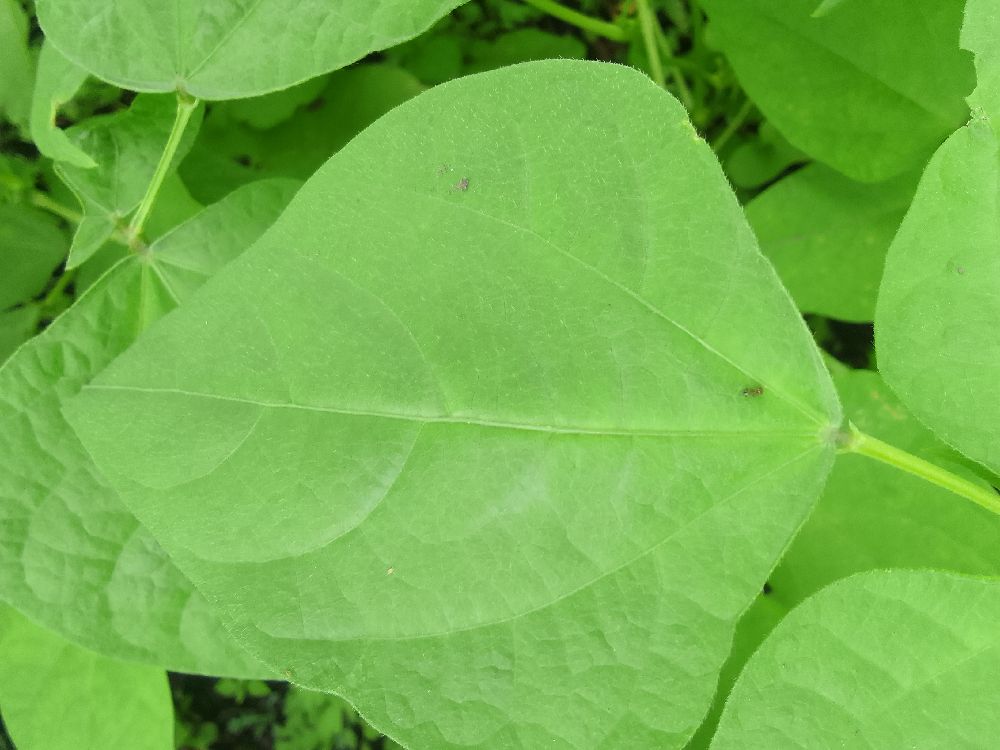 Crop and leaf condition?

common bean, healthy
